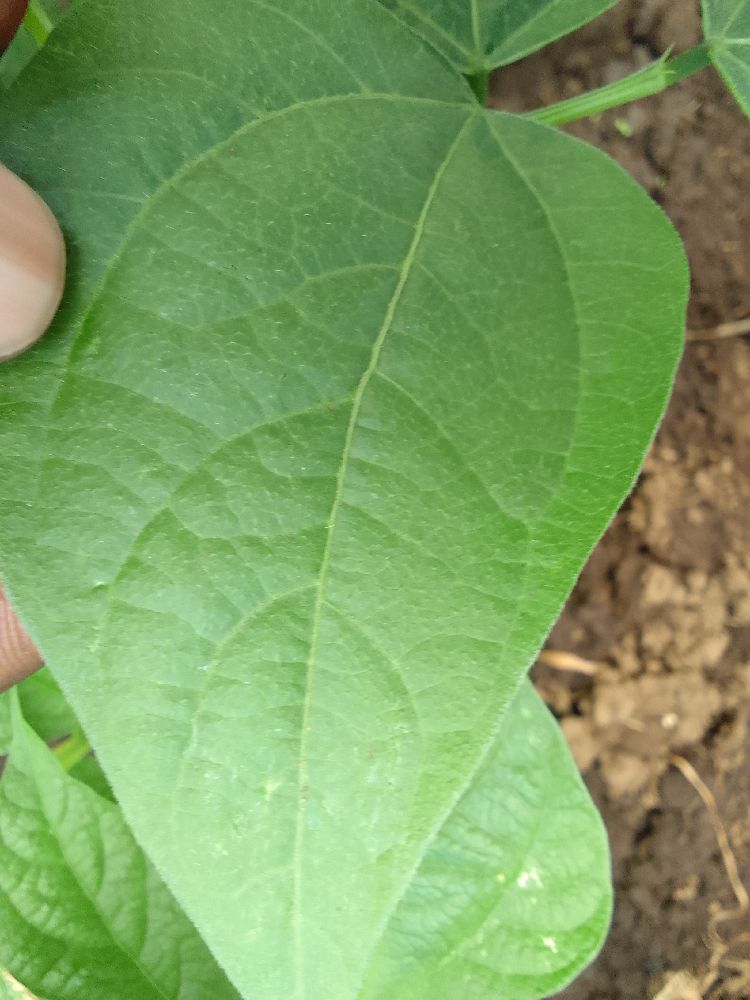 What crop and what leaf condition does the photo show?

common bean, healthy
